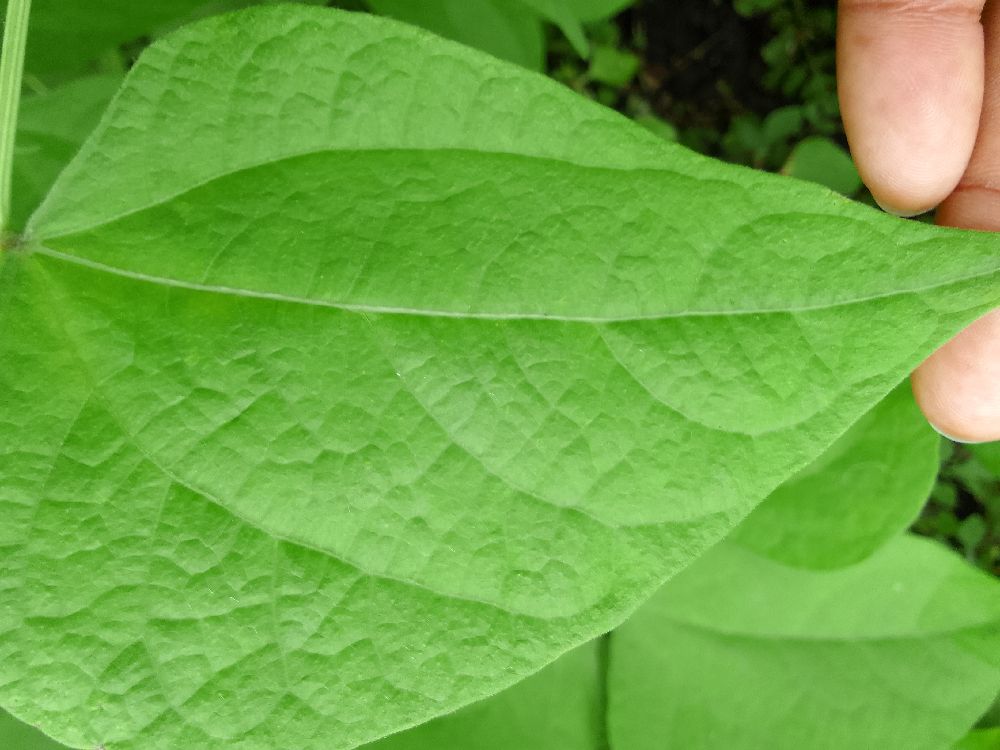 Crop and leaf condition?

common bean, healthy
